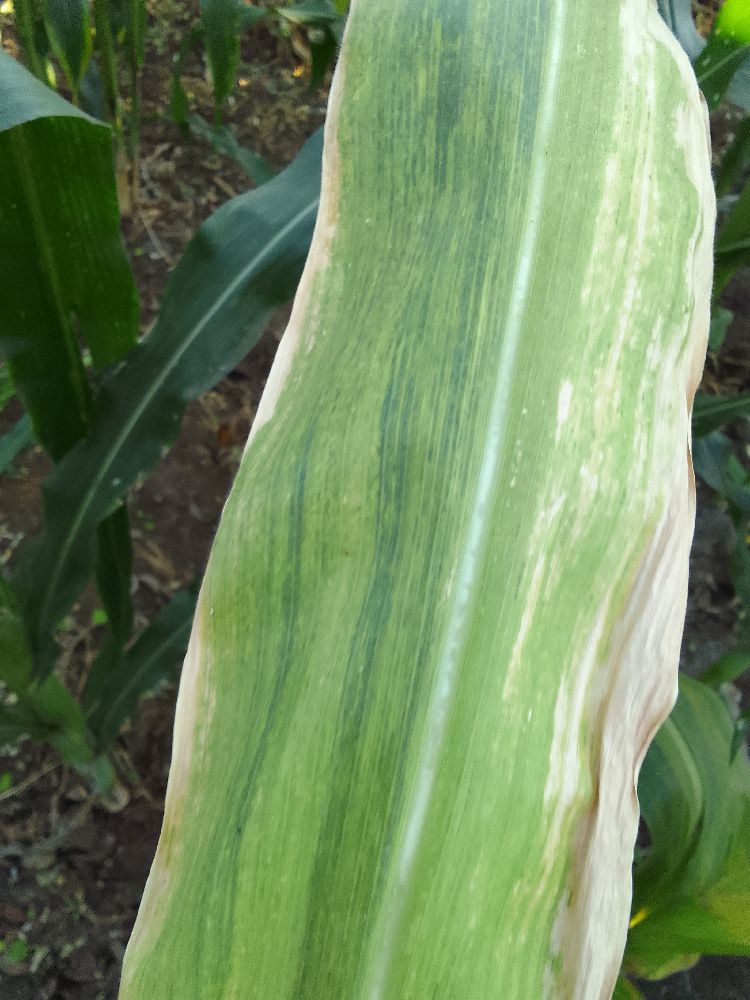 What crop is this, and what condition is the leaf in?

maize, maize lethal necrosis
